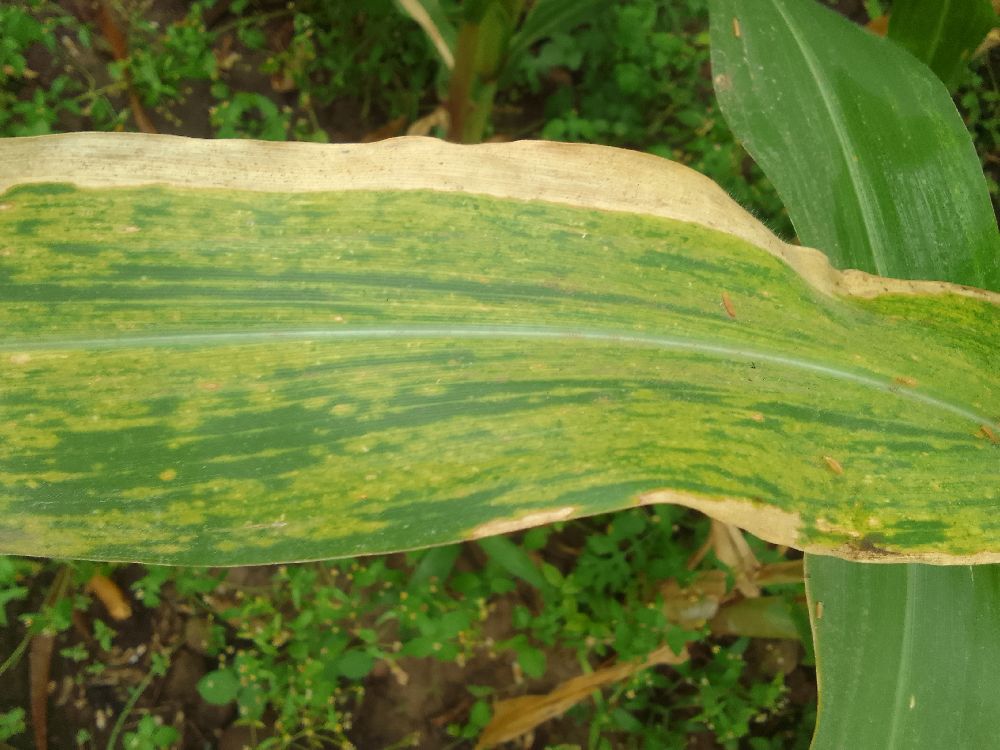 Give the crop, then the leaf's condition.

maize, maize lethal necrosis
